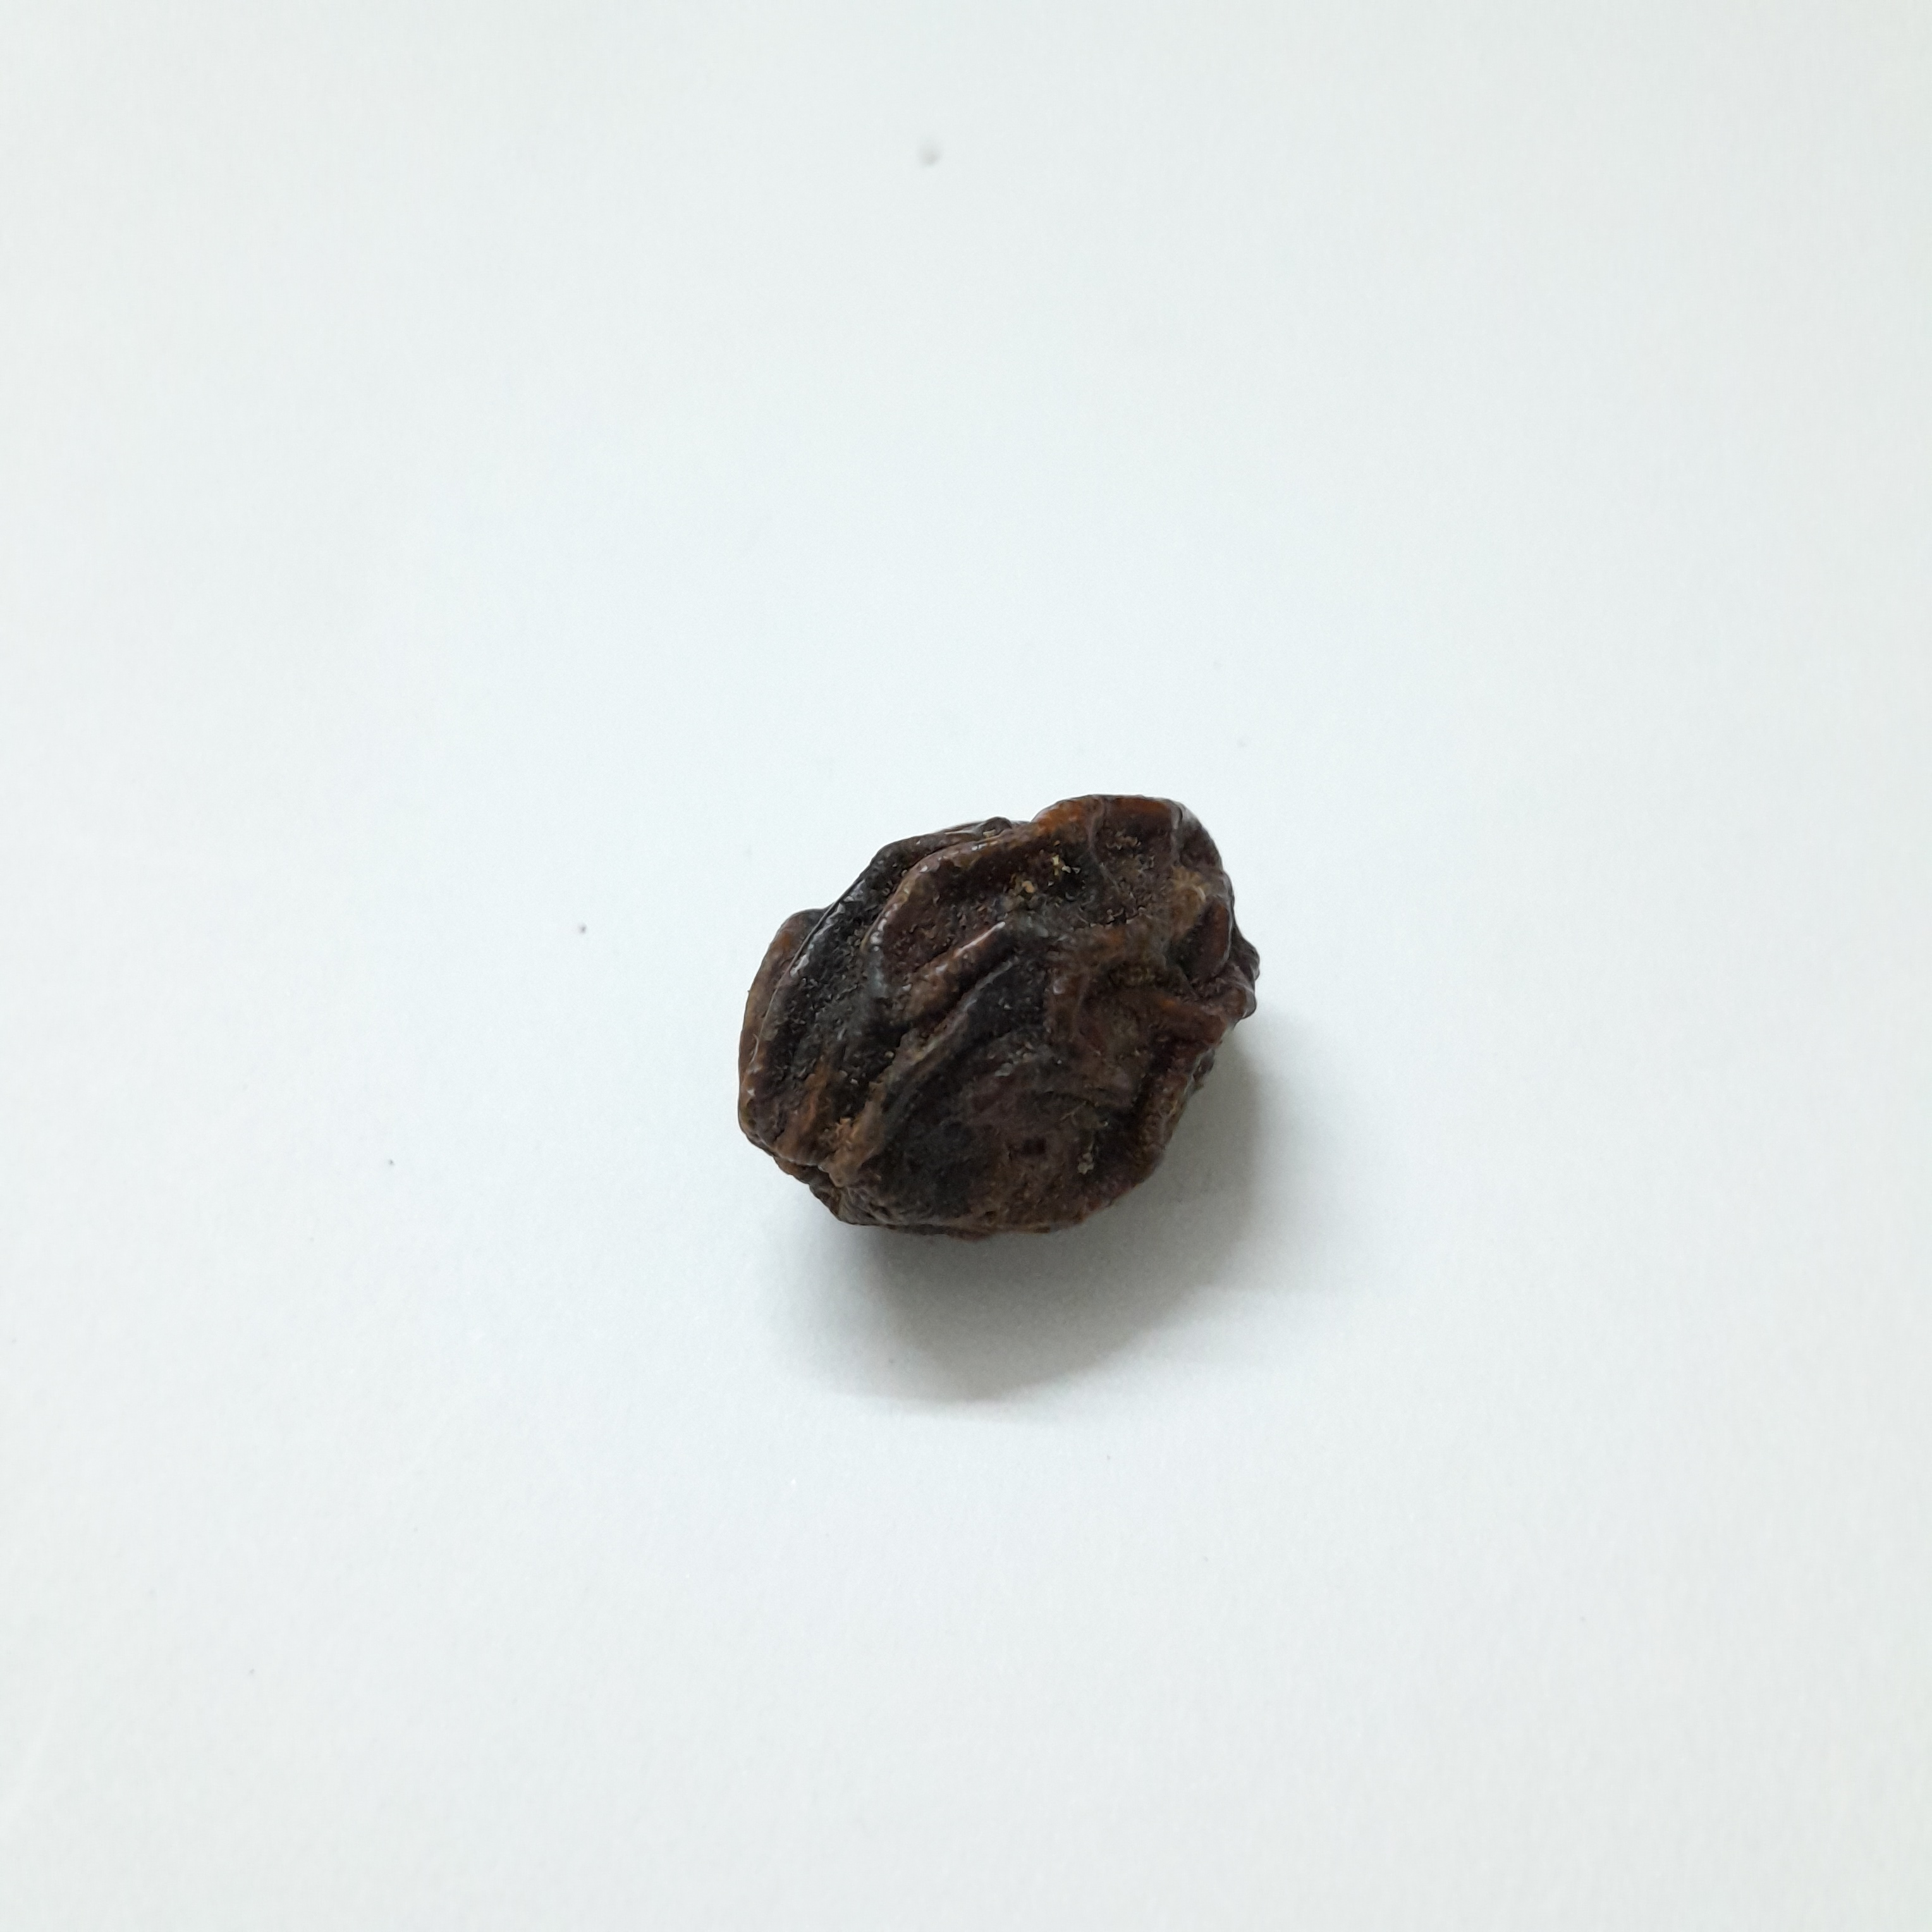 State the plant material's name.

kadukharik
